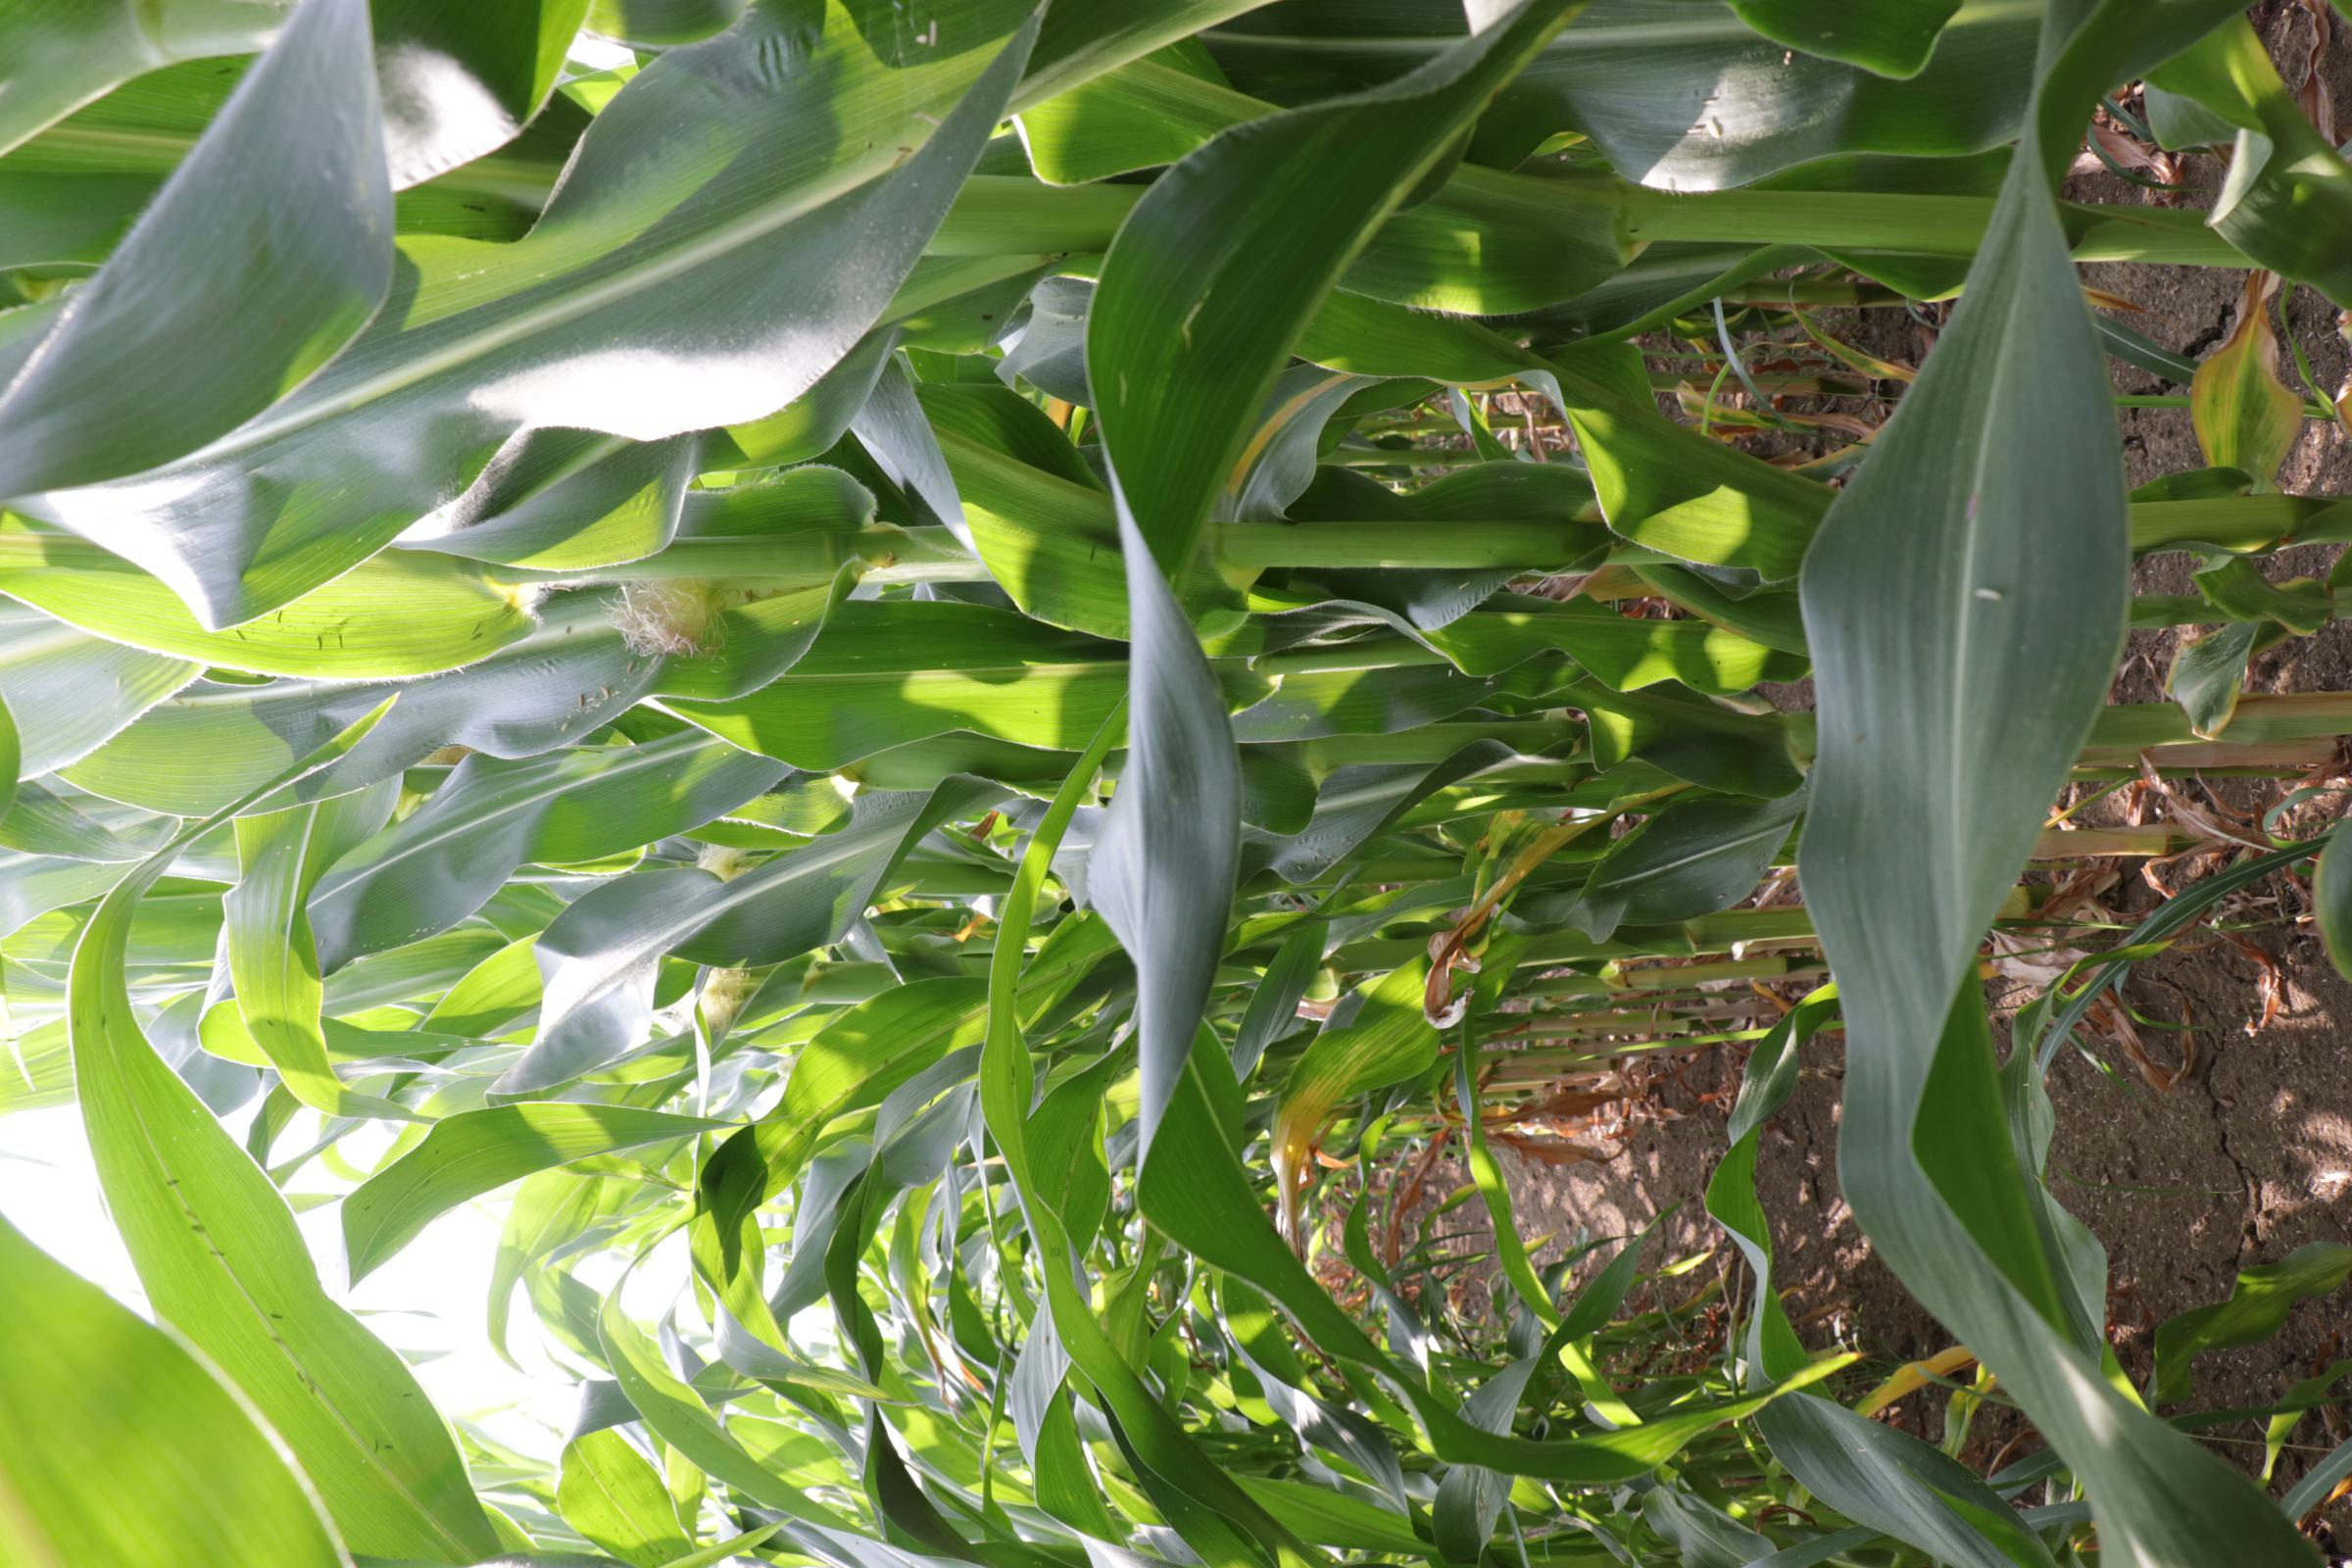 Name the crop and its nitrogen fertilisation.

maize, full nitrogen fertilisation
